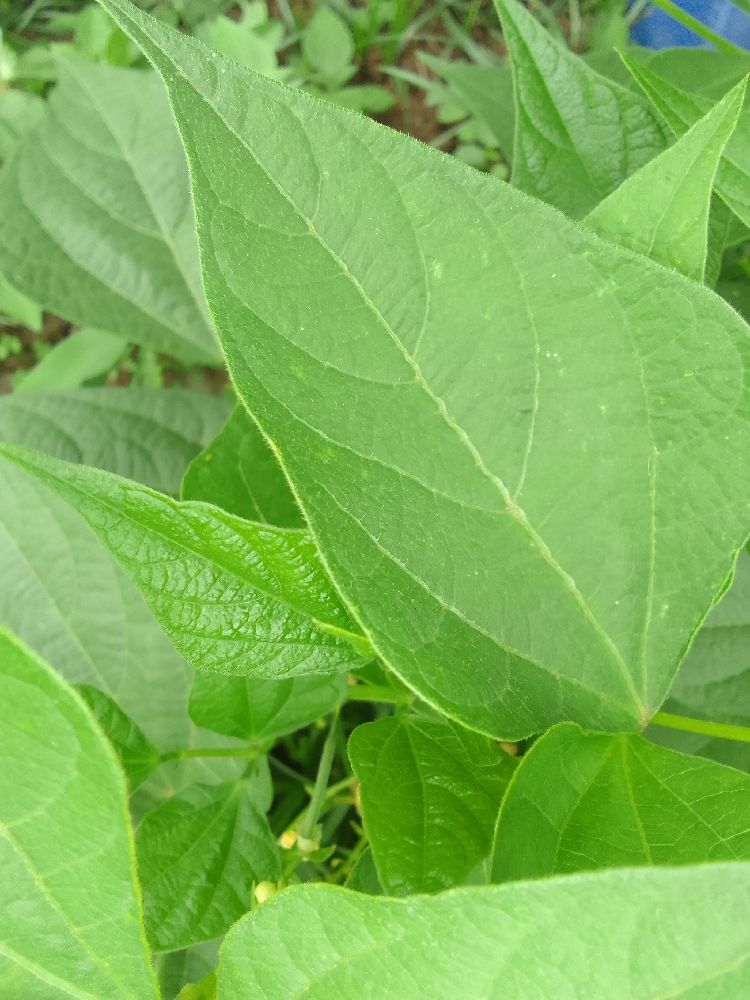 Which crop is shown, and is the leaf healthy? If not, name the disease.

common bean, healthy
